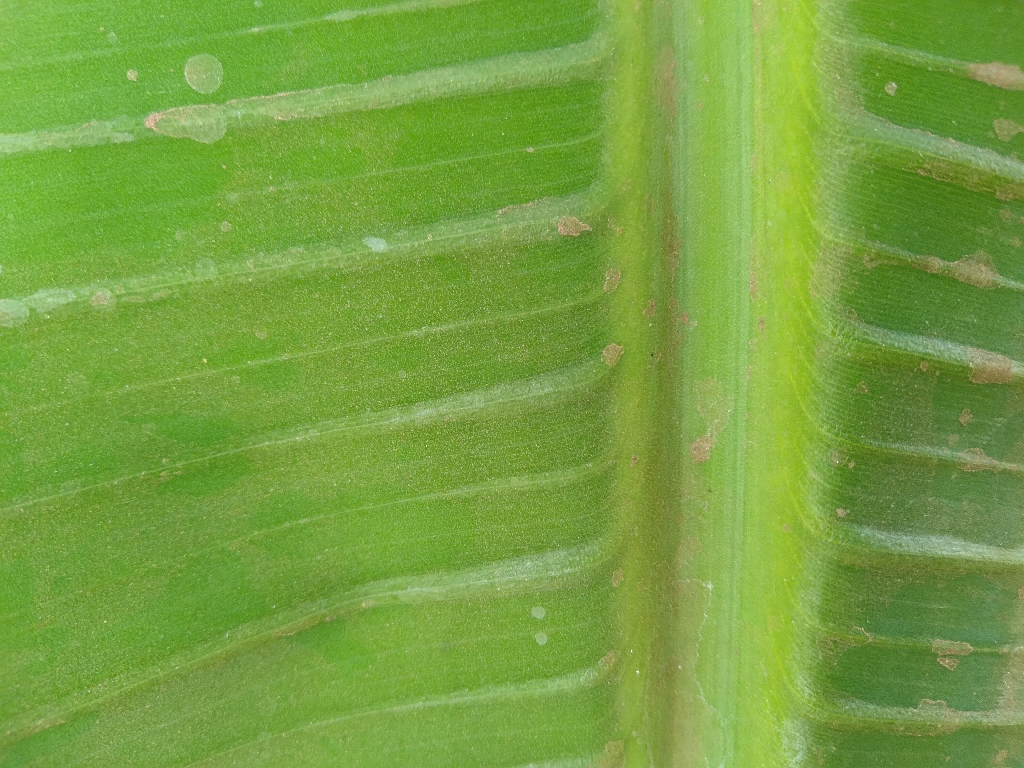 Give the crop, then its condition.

banana, healthy
